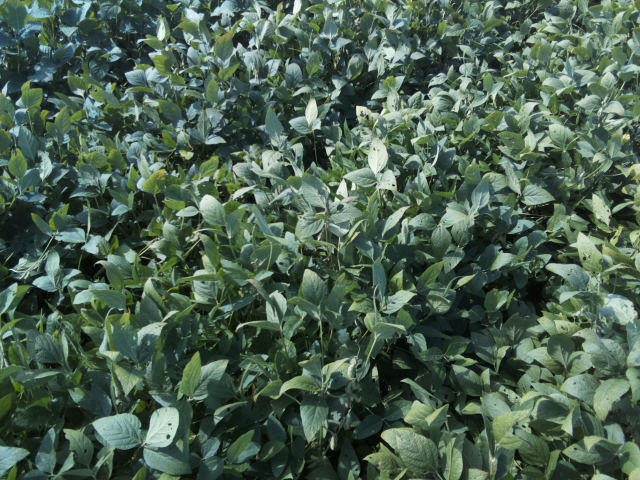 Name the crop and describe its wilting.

soybean, leaflets folding inward at secondary pulvinus with no turgor loss in leaflets or petioles
